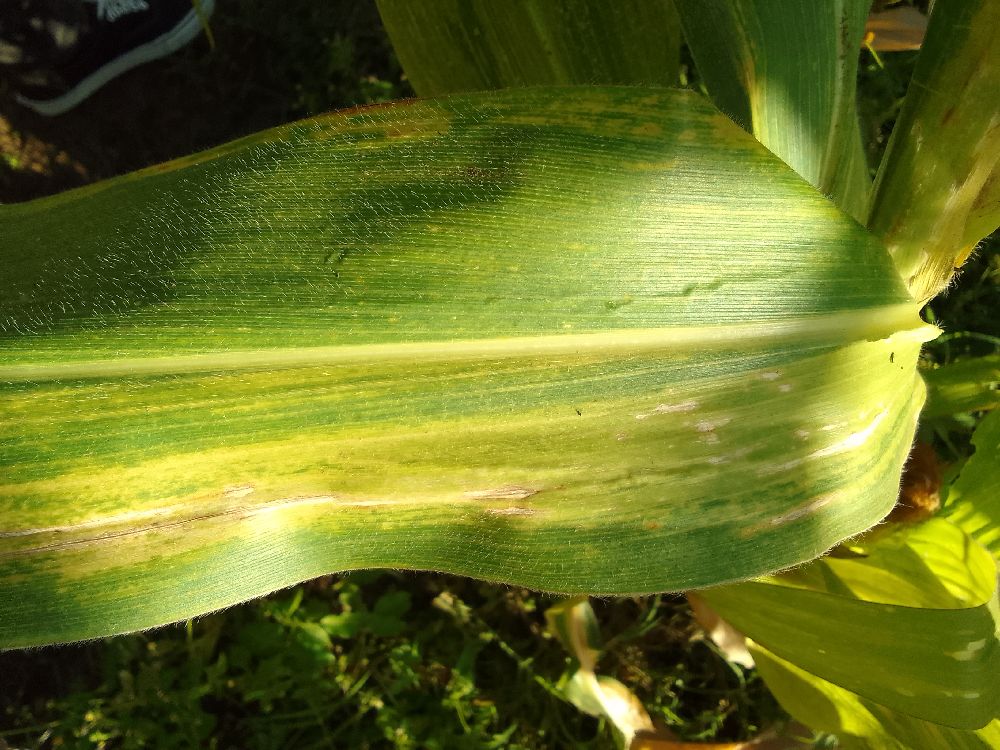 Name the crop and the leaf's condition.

maize, maize lethal necrosis
